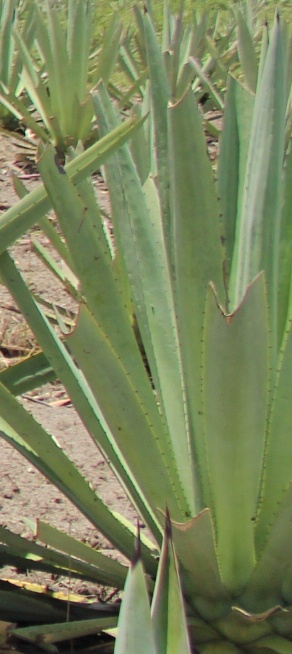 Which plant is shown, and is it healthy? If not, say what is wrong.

agave, yellow
